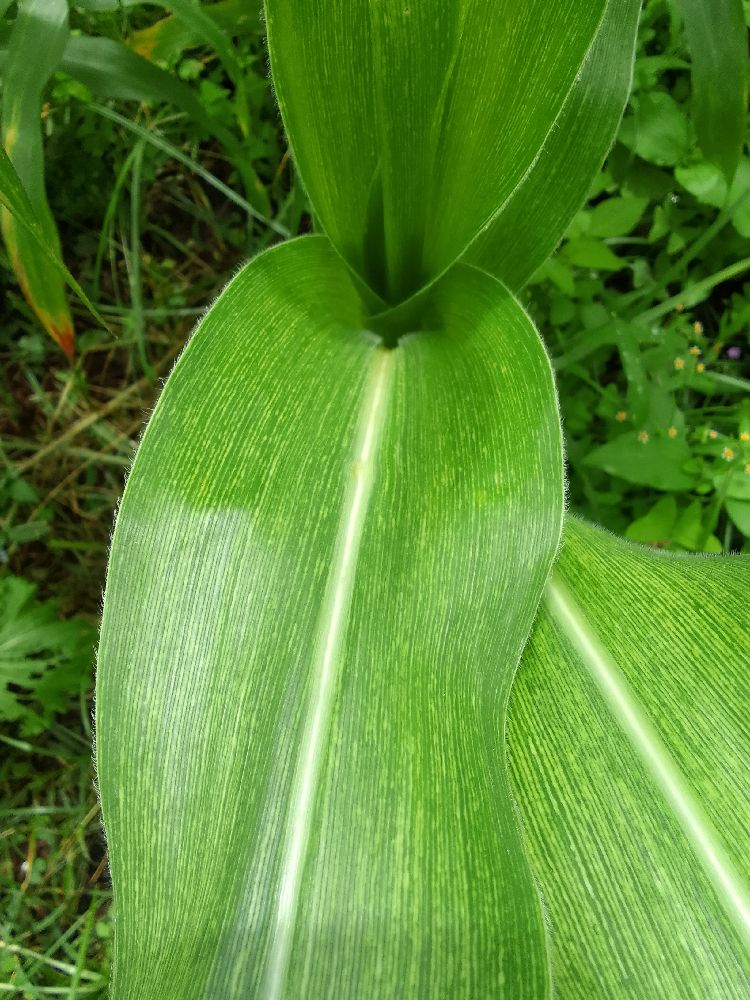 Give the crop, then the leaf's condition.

maize, maize streak virus
